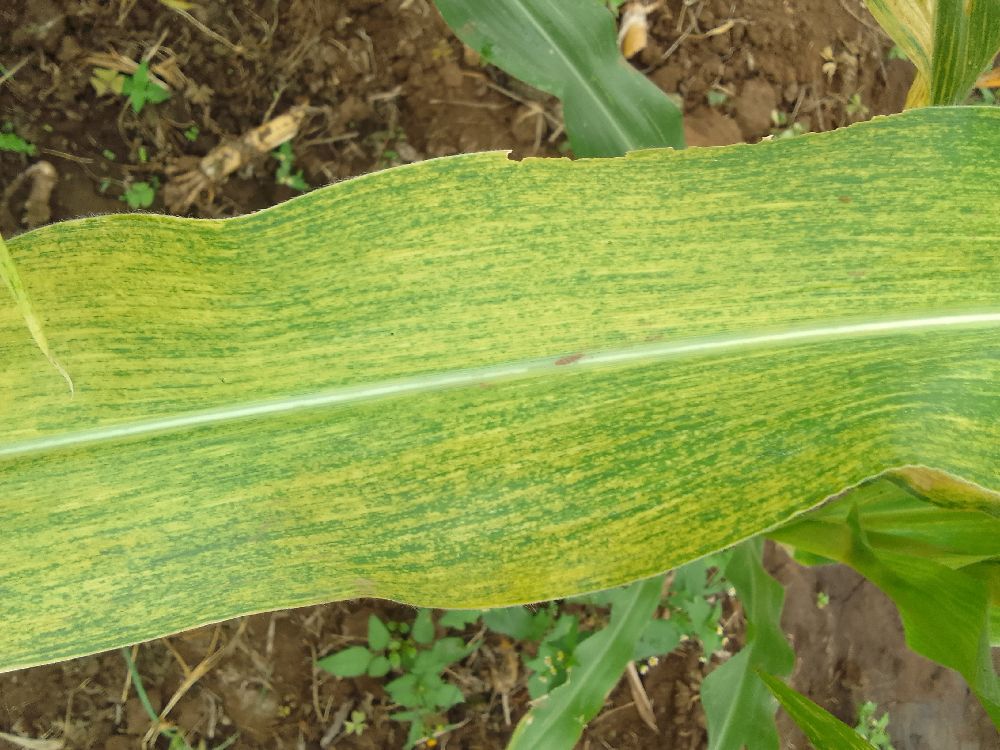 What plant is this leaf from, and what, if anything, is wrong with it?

maize, maize lethal necrosis
